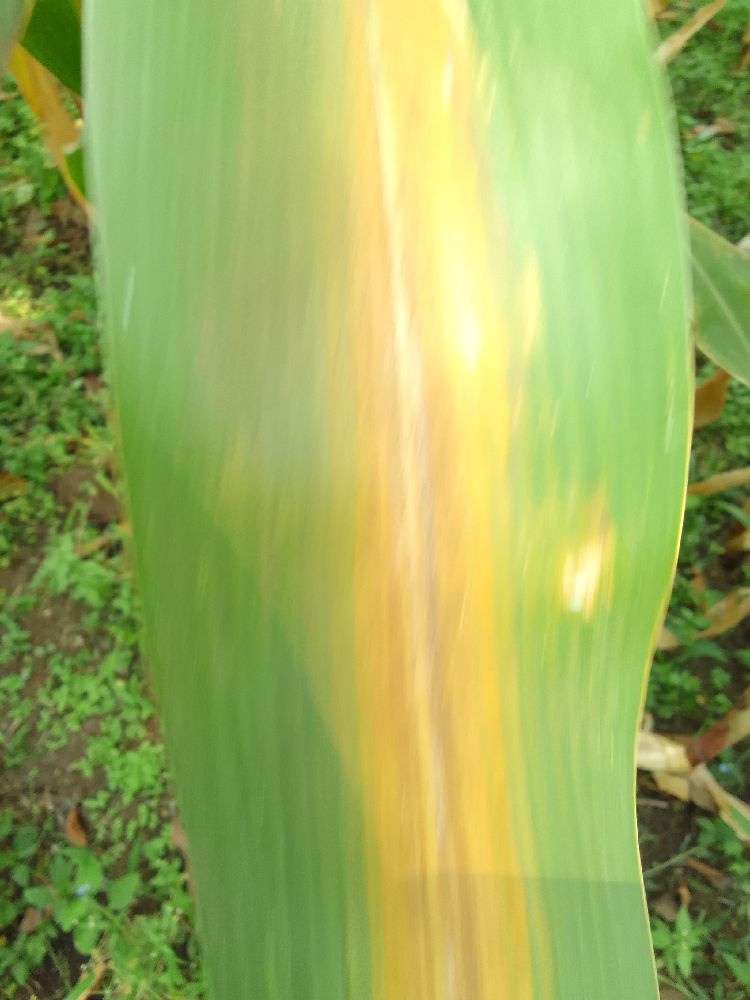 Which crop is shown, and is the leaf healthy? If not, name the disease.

maize, maize lethal necrosis
